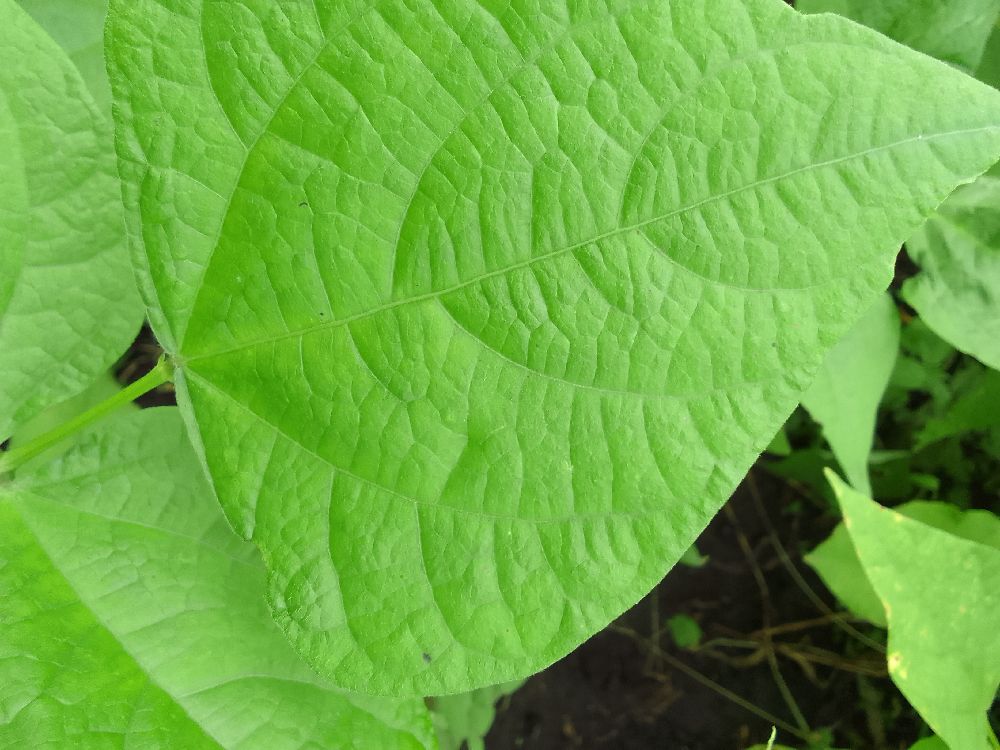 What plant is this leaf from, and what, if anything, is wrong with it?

common bean, healthy
